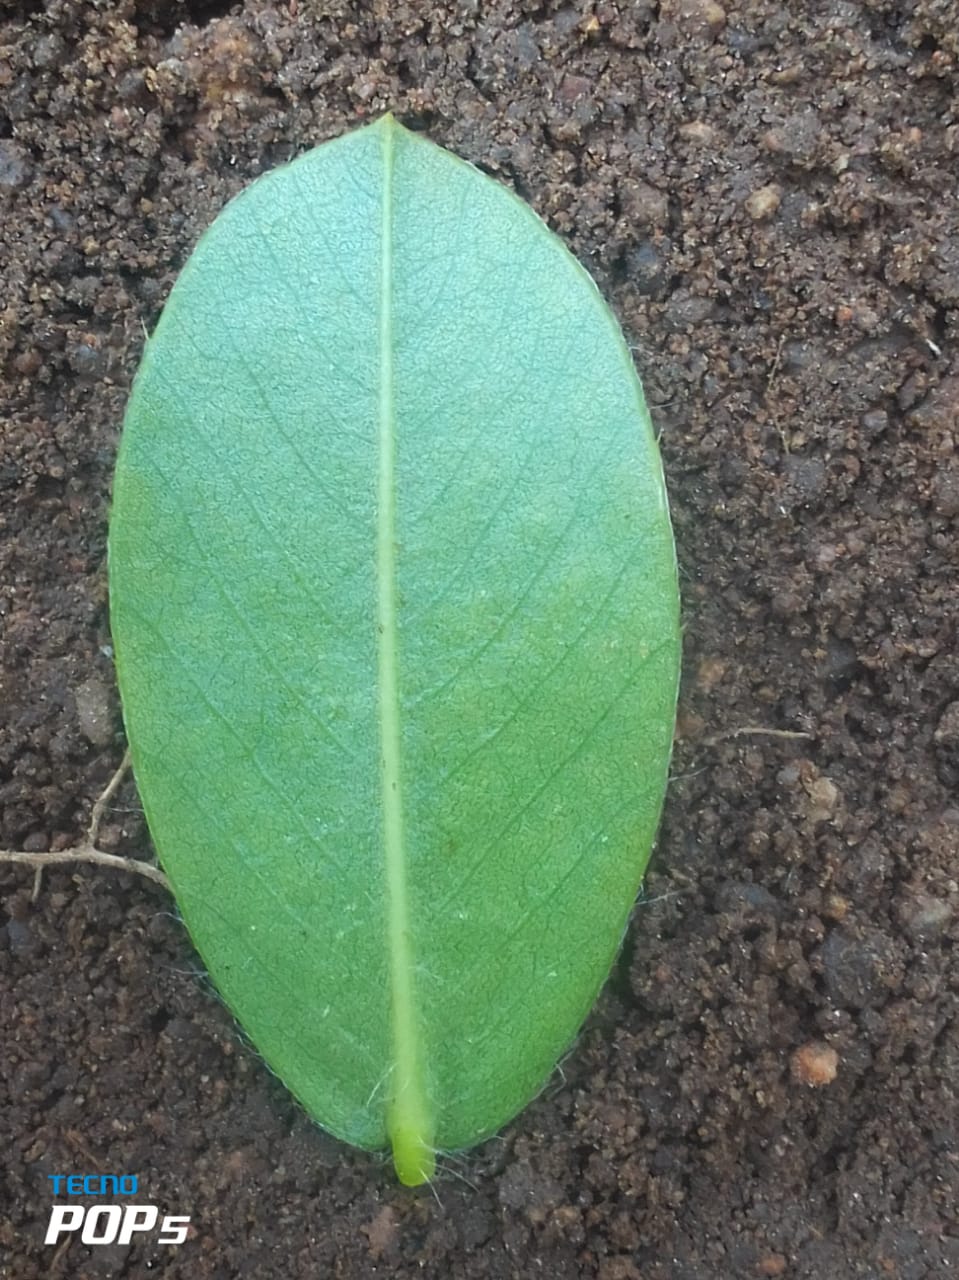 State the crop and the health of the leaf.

peanut, healthy leaves
